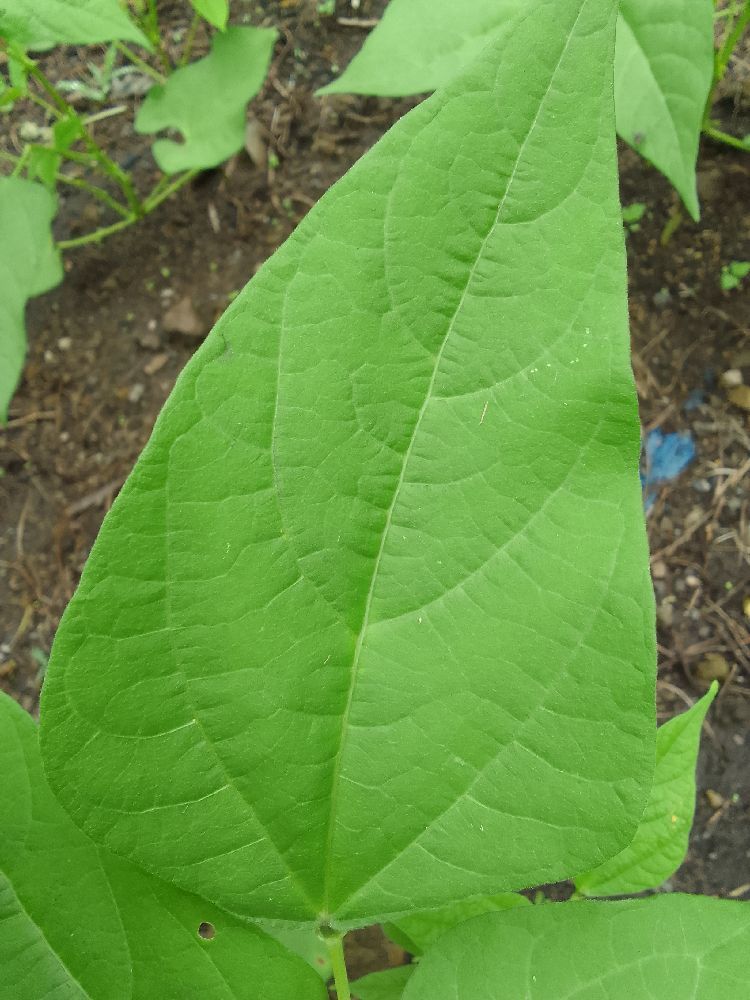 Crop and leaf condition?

common bean, healthy
